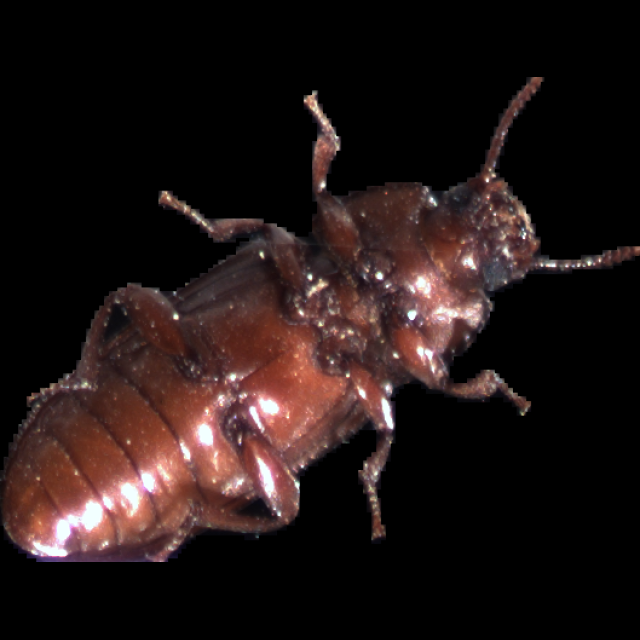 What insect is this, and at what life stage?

mealworm beetle
